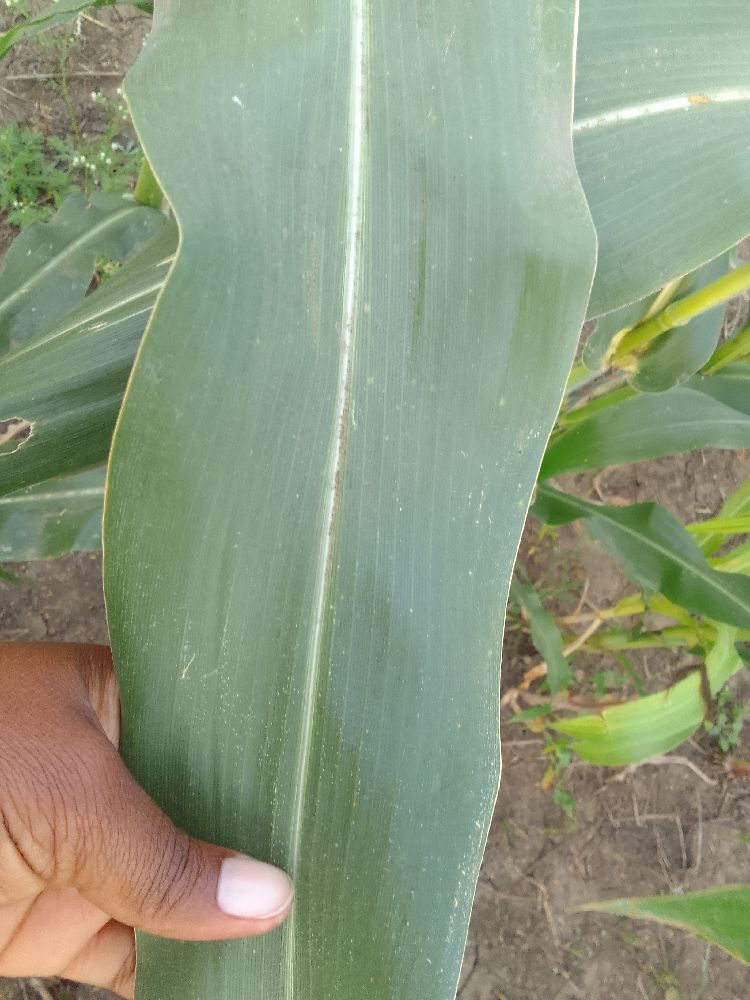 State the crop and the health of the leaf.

maize, healthy
